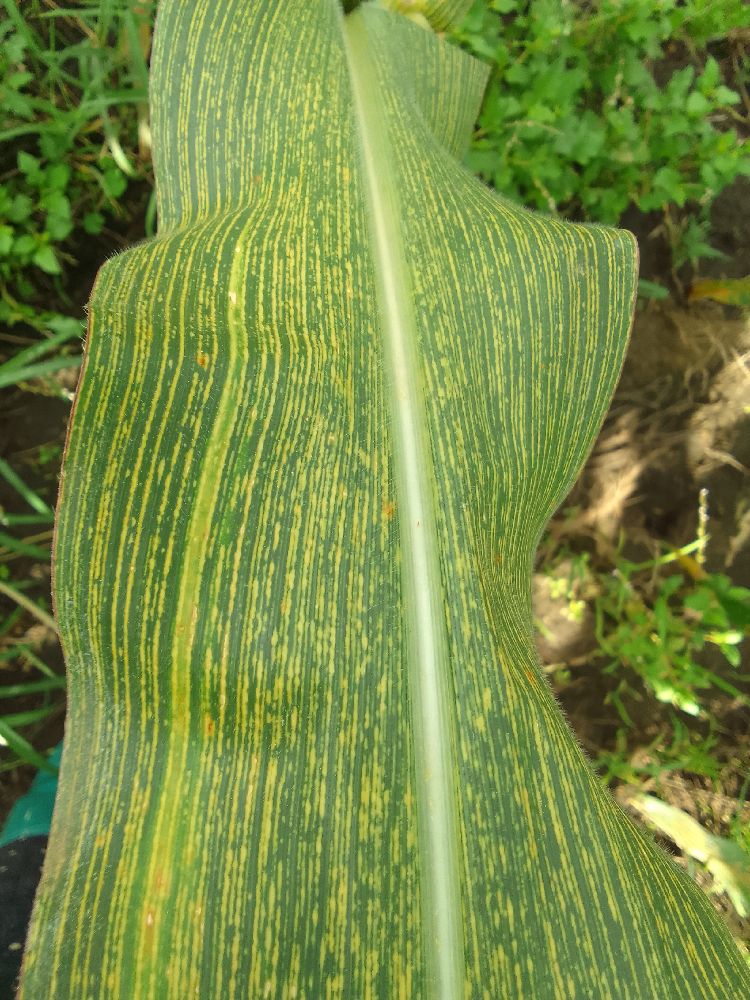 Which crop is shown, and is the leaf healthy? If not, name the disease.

maize, maize streak virus
